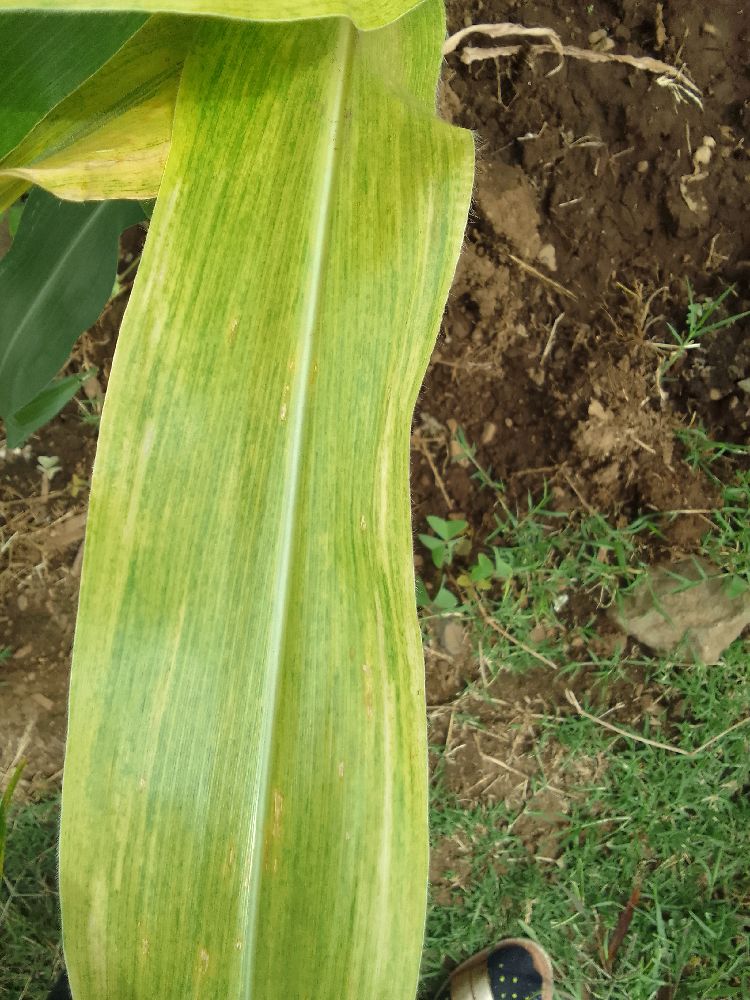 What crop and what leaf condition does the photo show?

maize, maize lethal necrosis
